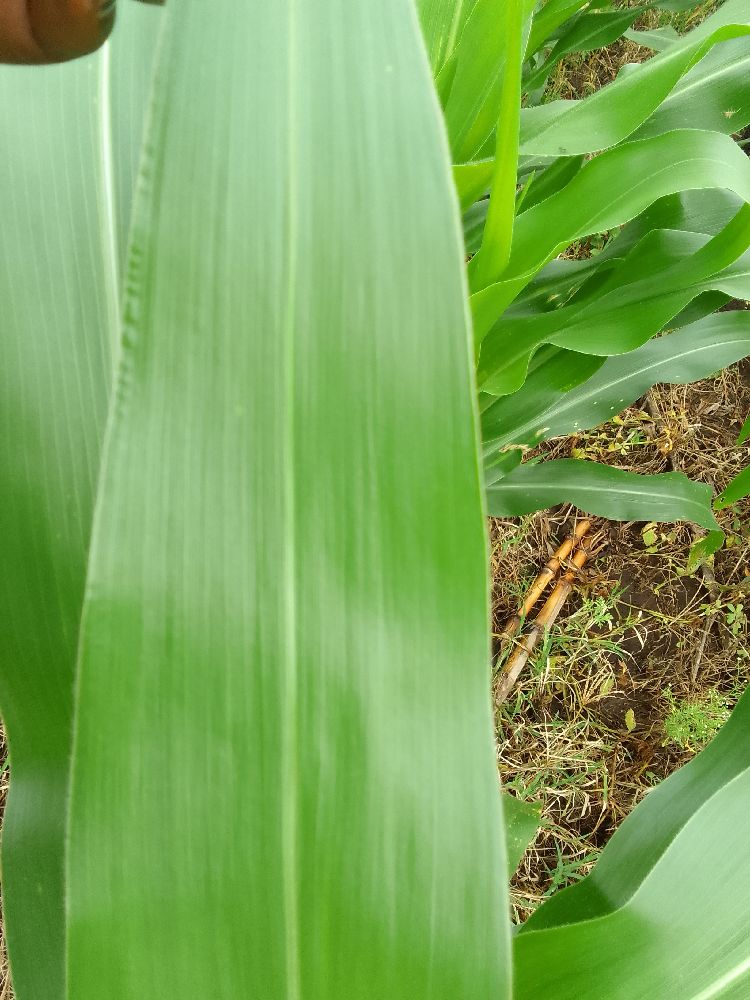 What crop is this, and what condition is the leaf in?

maize, healthy
